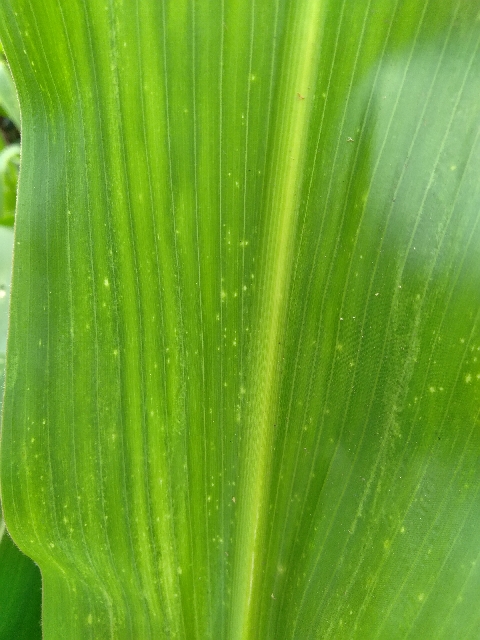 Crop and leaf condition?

maize, maize lethal necrosis
